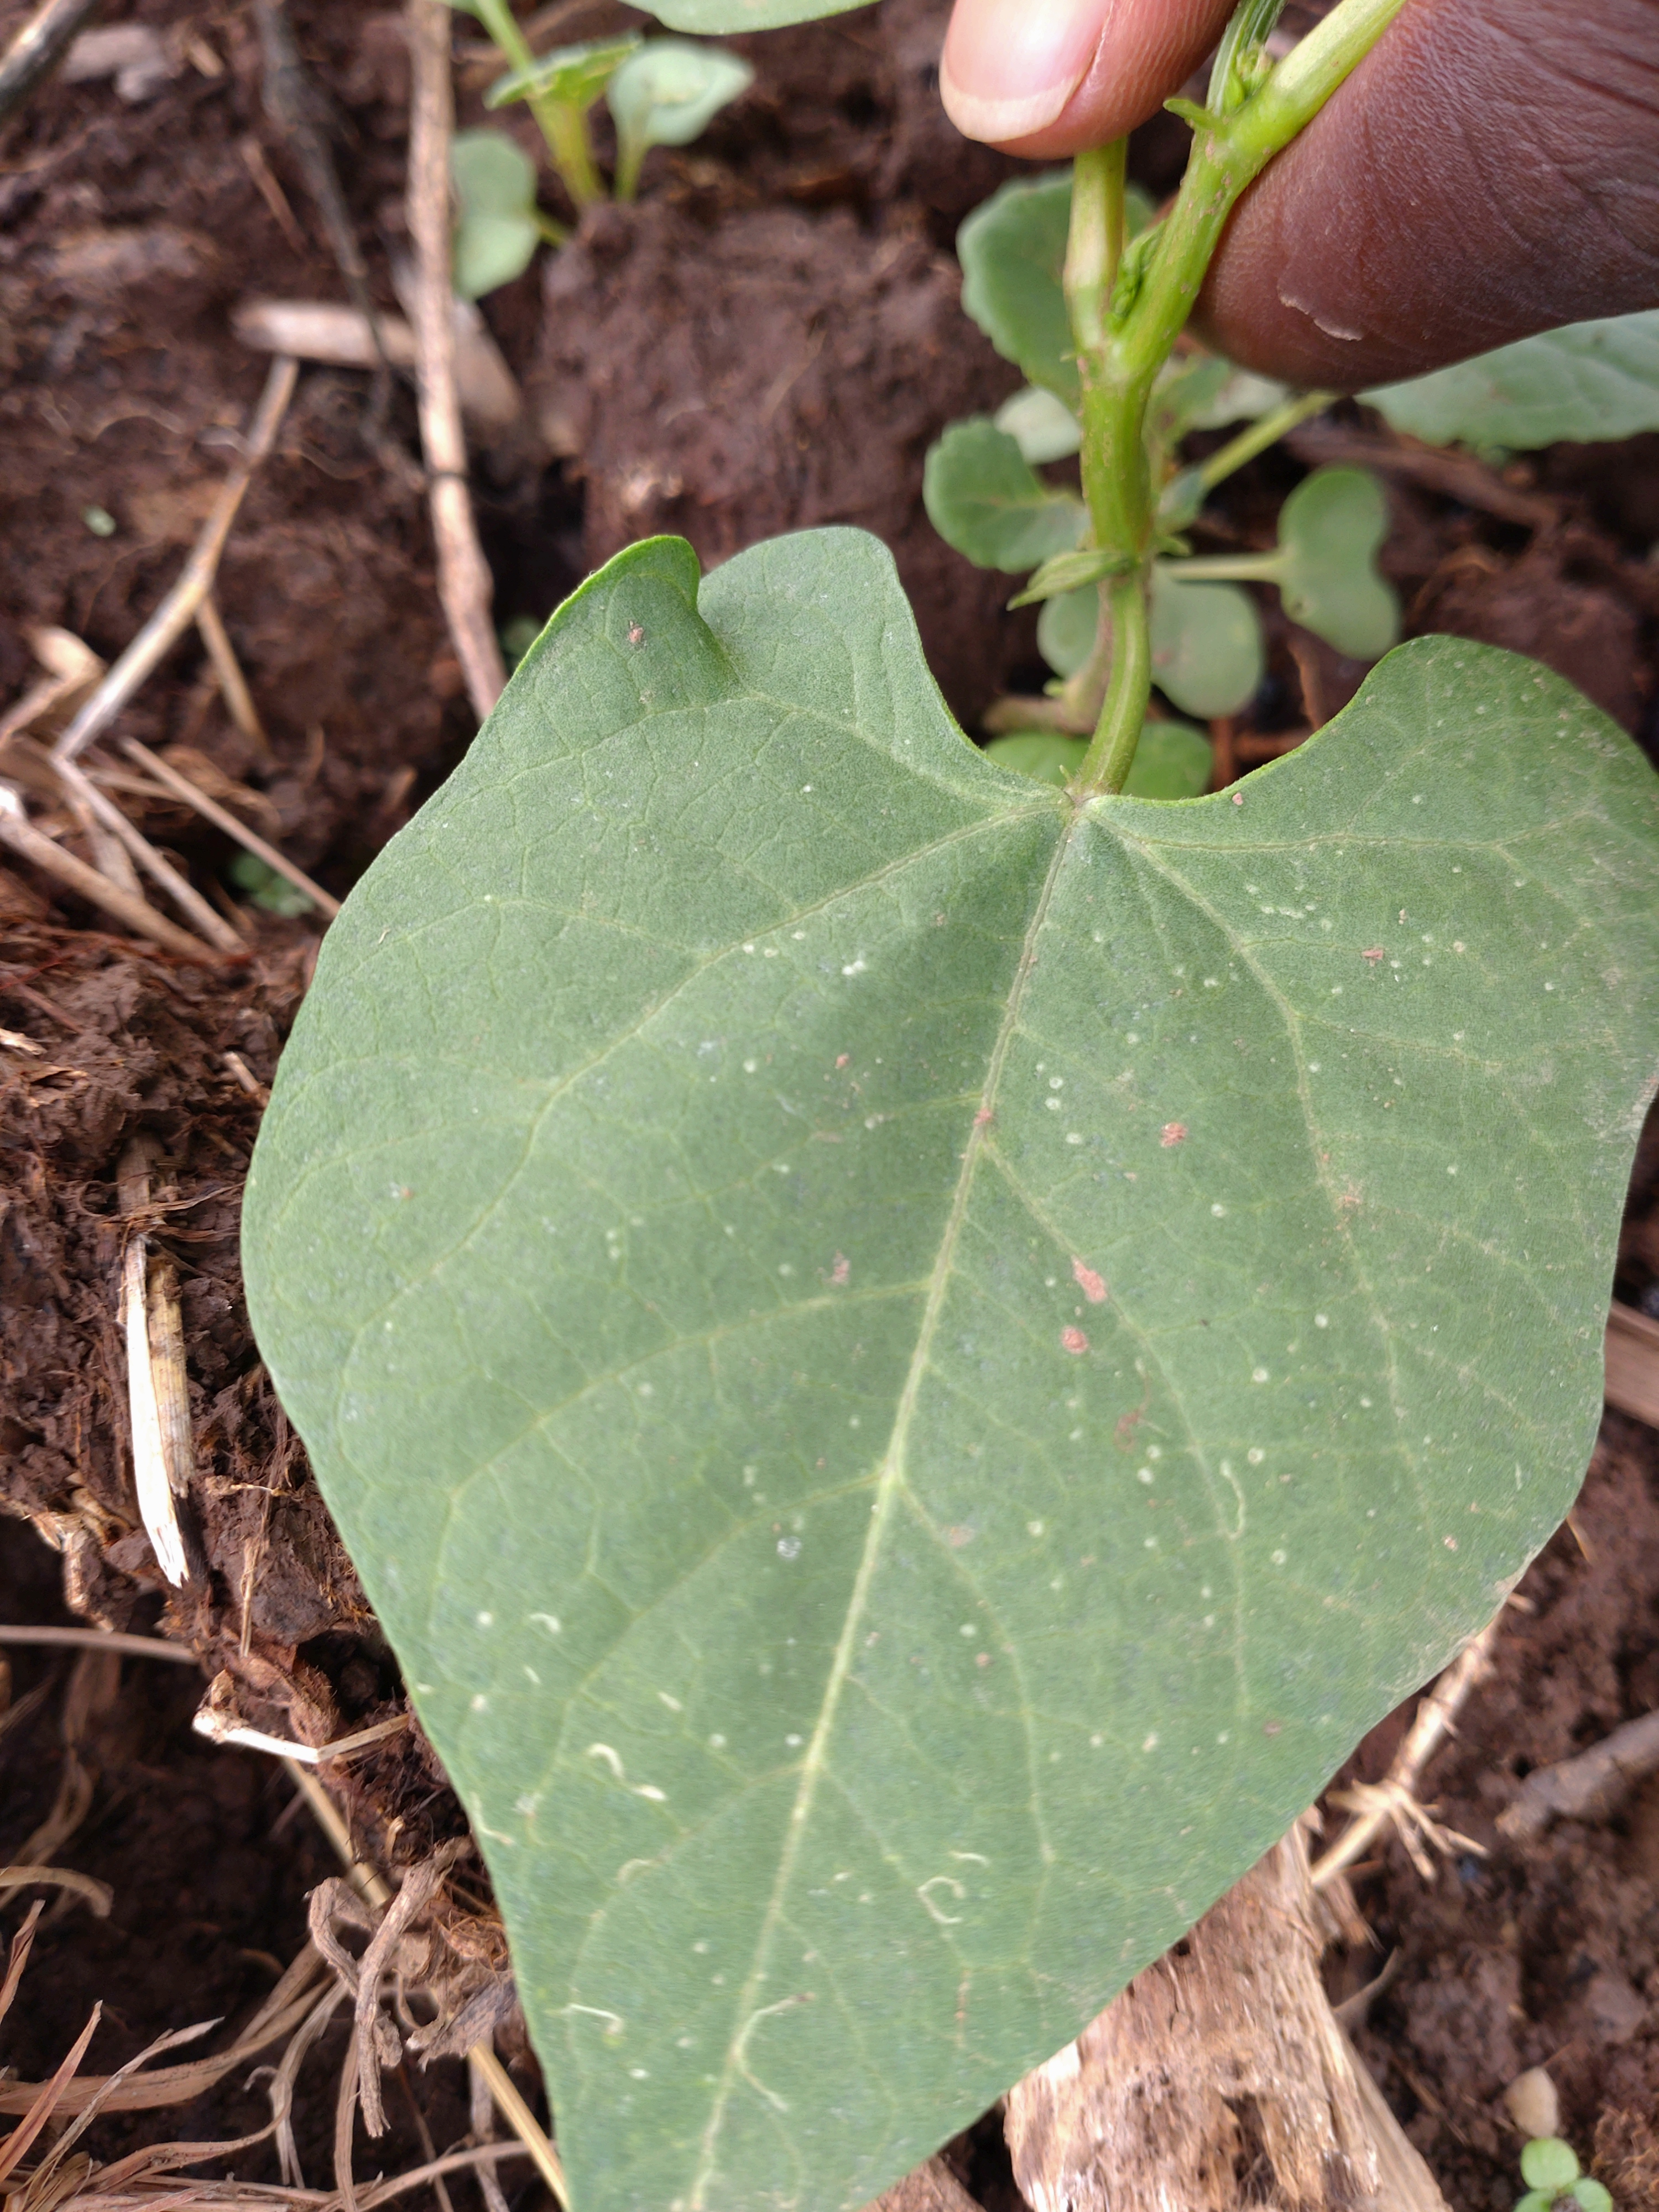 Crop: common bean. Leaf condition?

healthy
